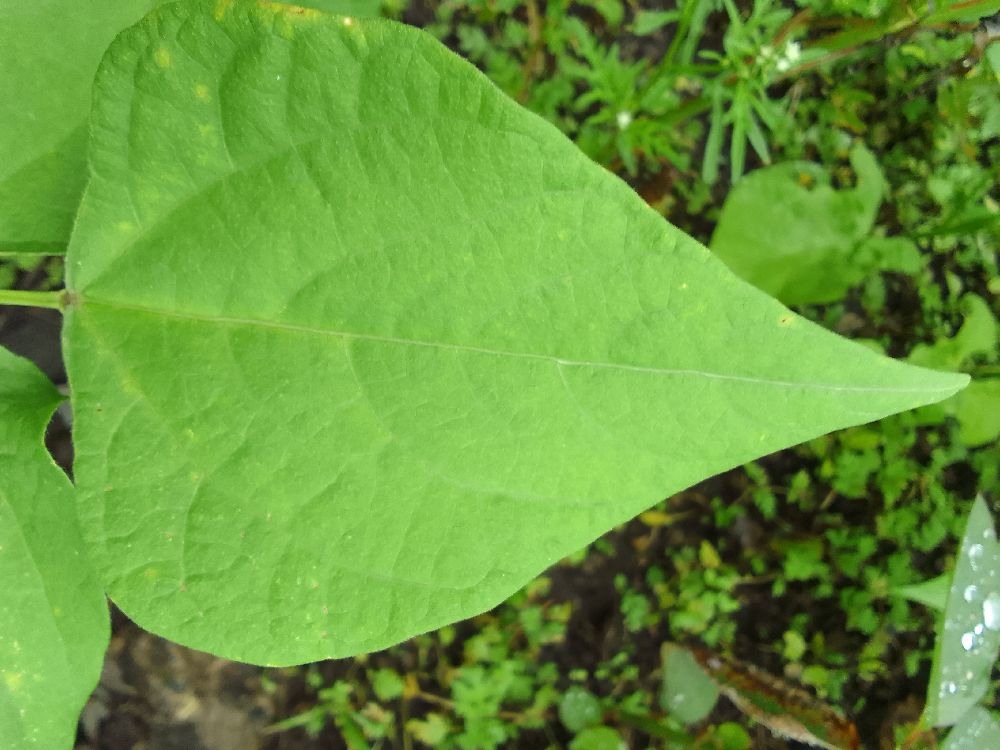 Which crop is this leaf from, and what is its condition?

common bean, healthy
